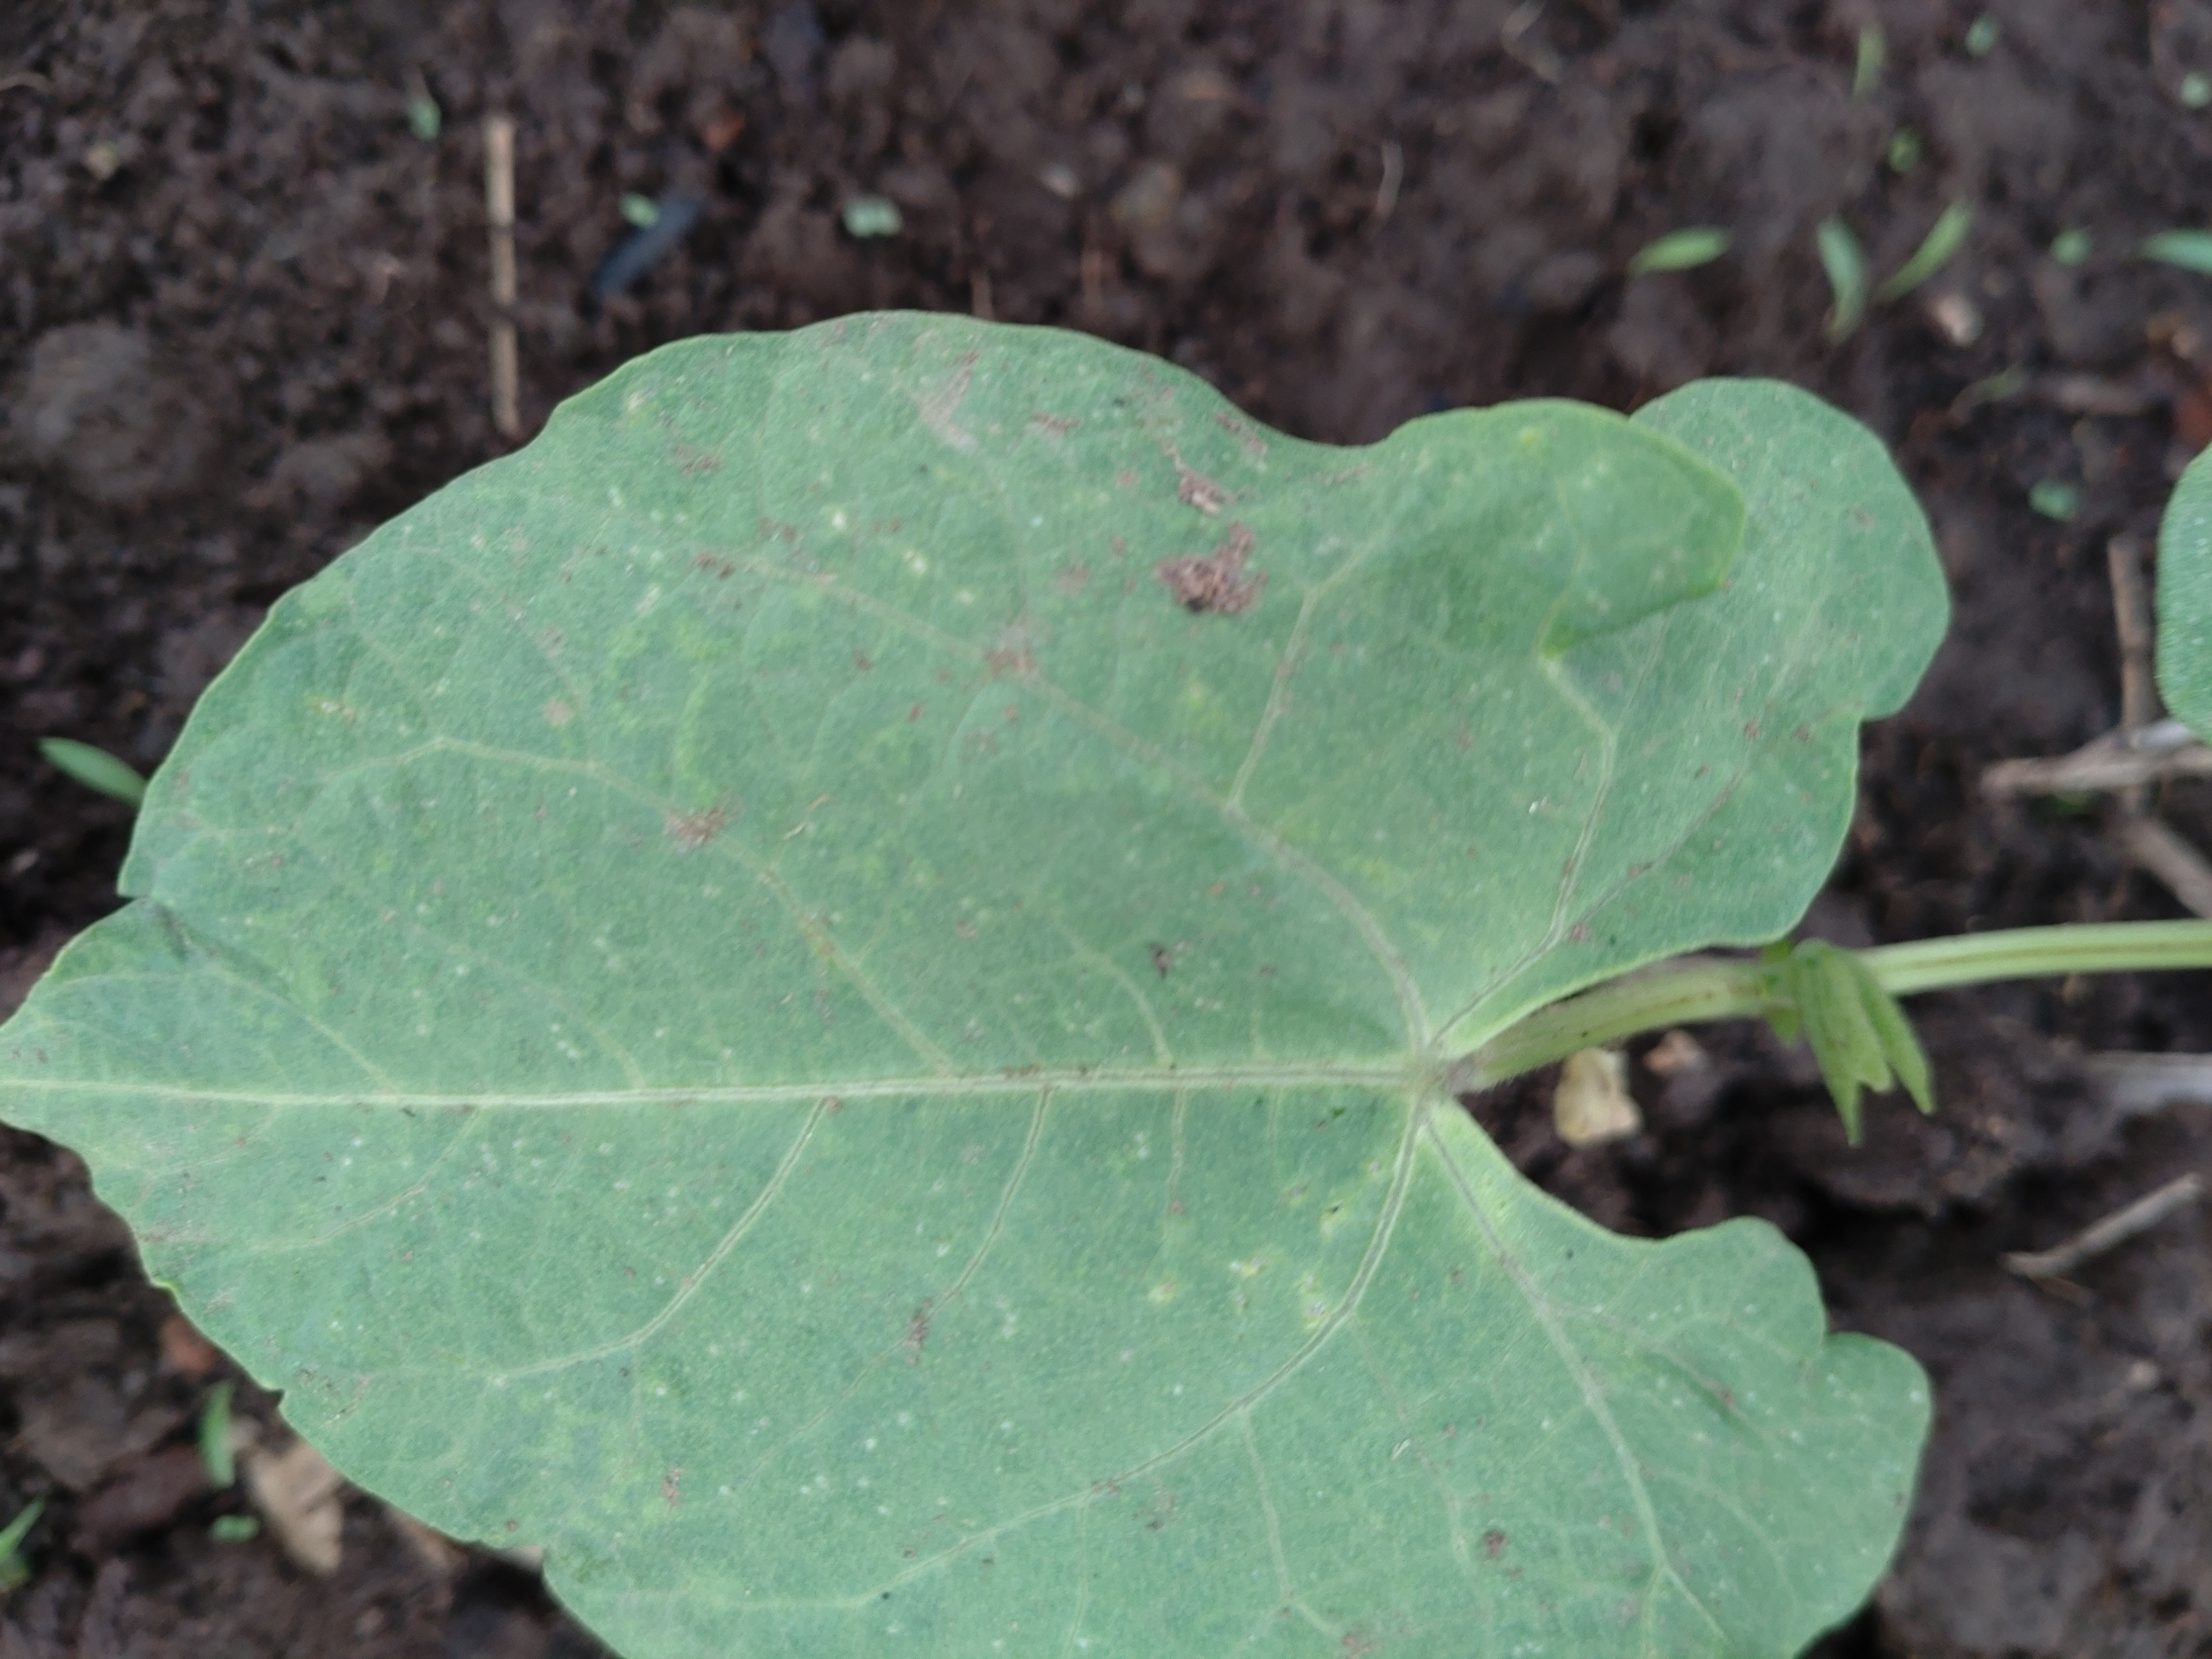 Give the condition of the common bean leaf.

healthy
